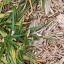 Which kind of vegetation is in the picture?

grass
